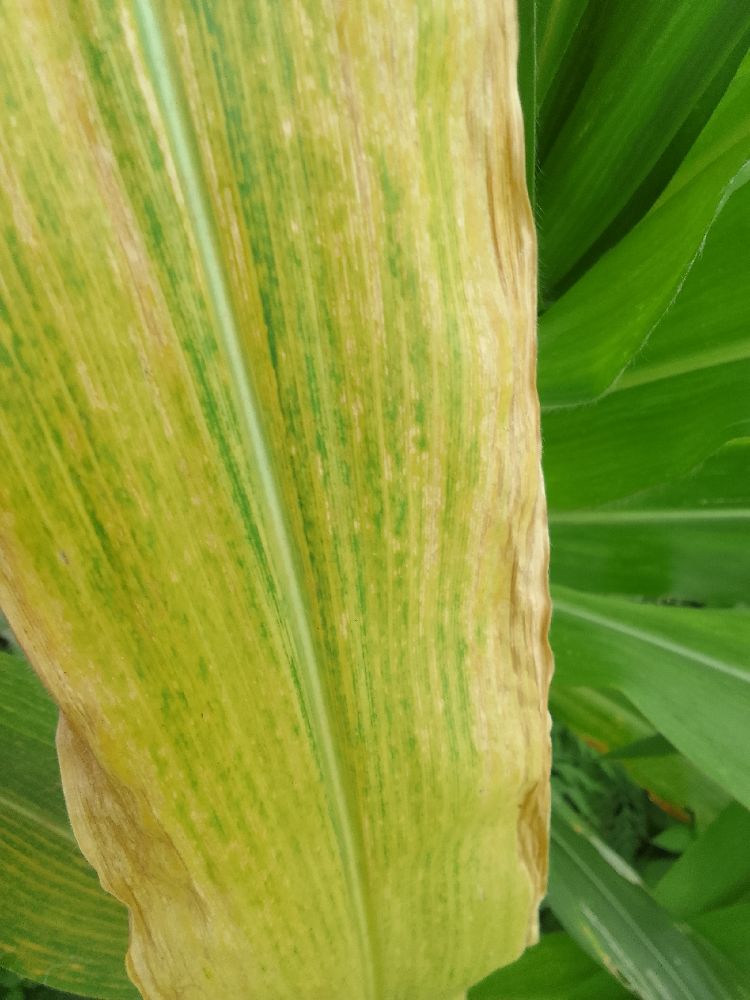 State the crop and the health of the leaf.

maize, maize lethal necrosis
